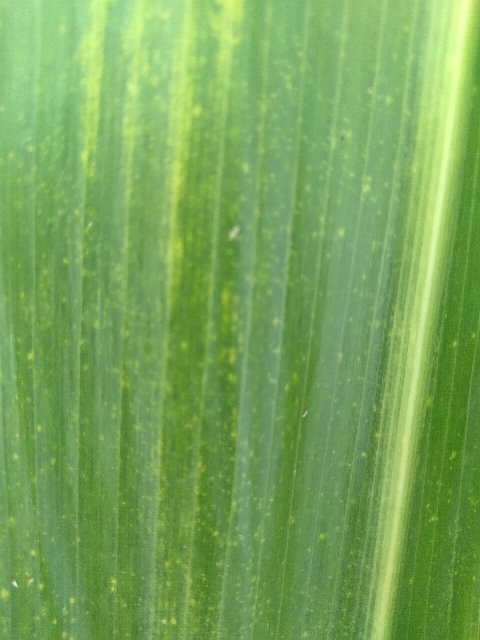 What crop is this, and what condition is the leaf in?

maize, maize lethal necrosis
